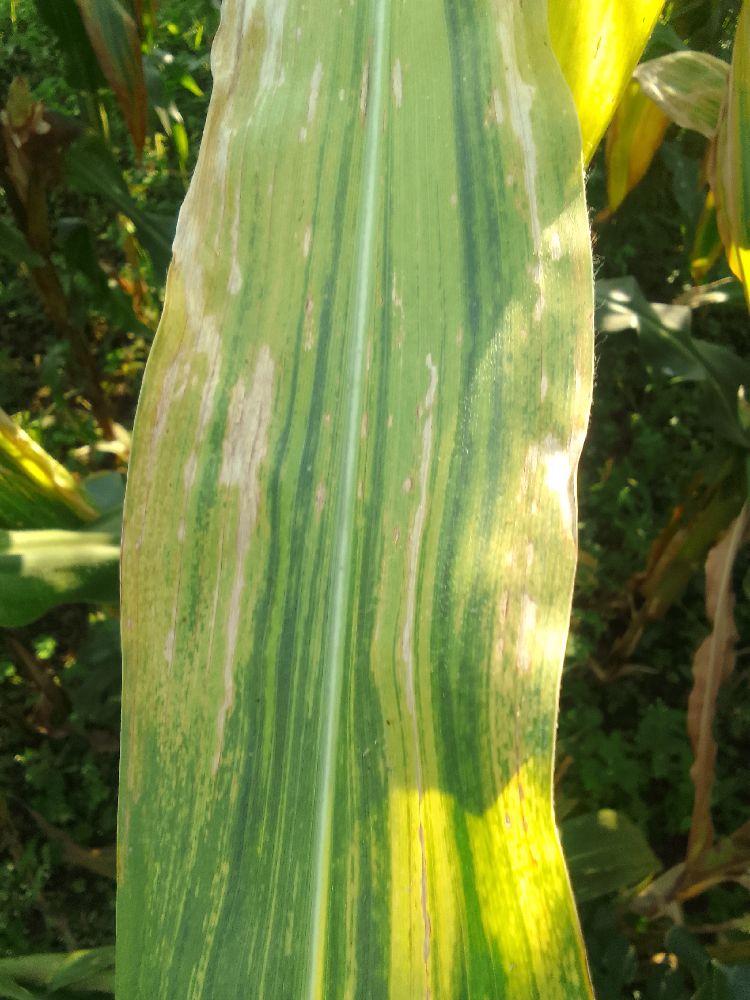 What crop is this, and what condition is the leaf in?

maize, maize lethal necrosis
